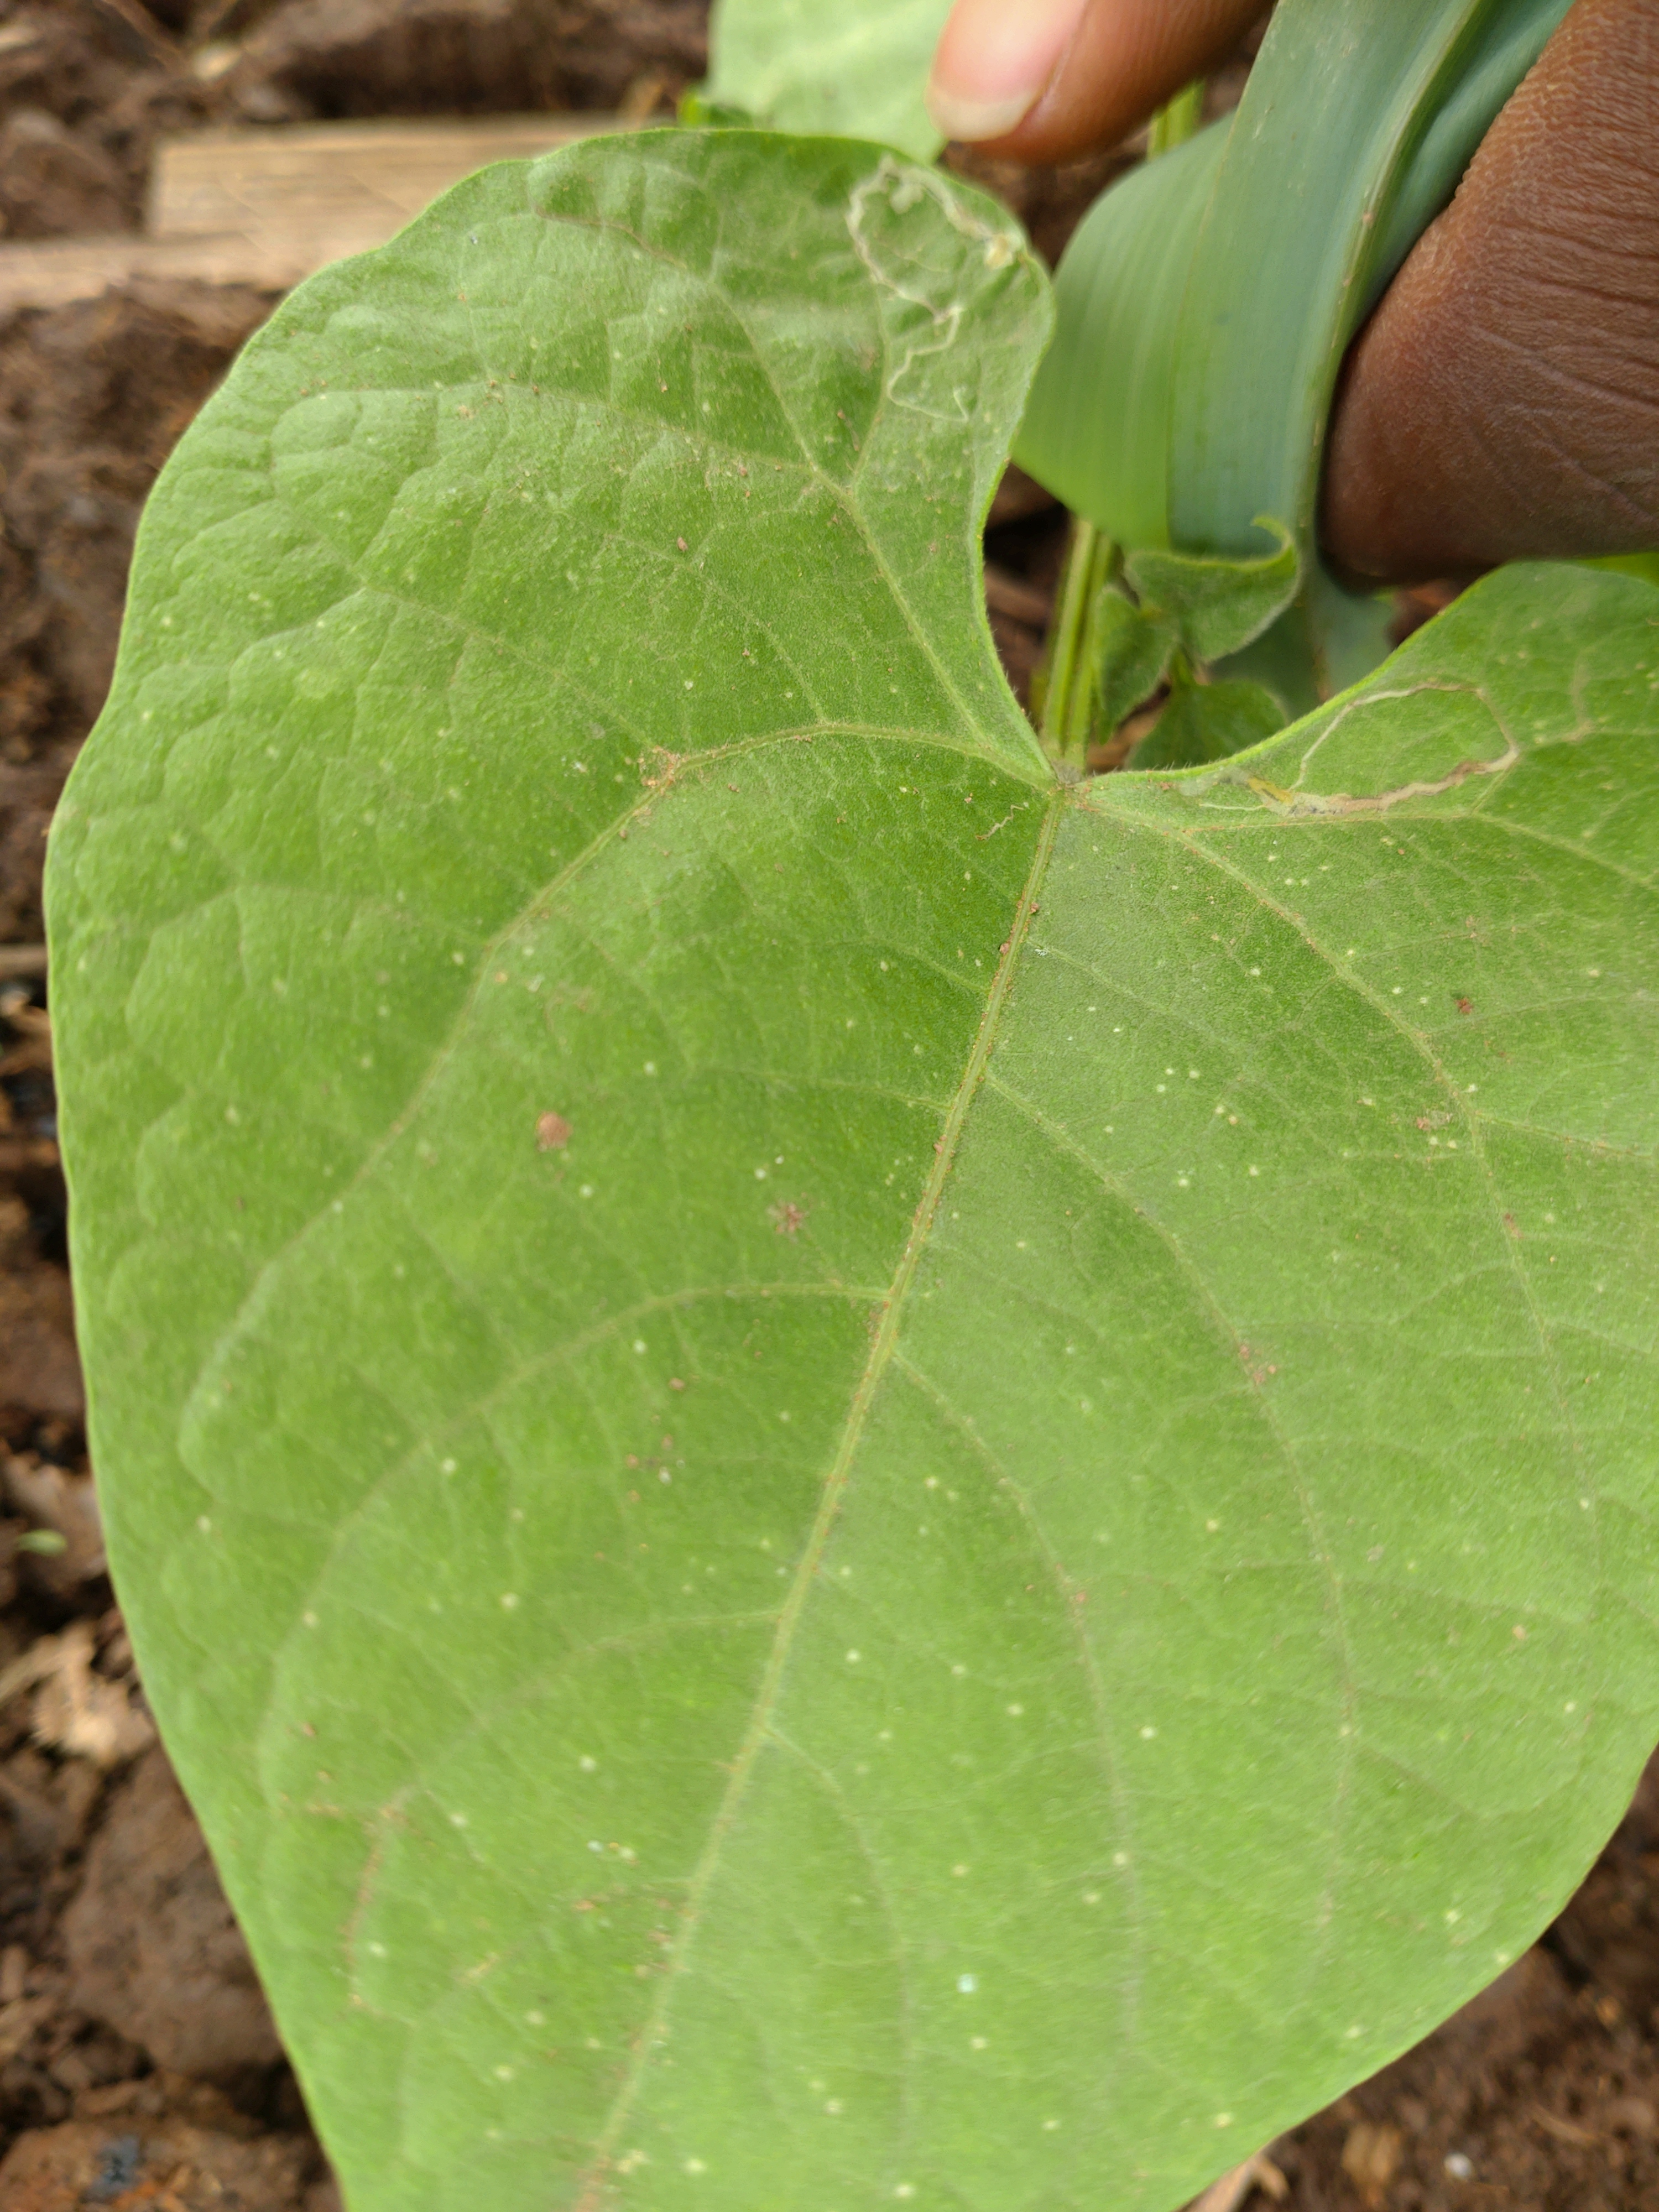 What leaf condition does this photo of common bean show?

healthy
